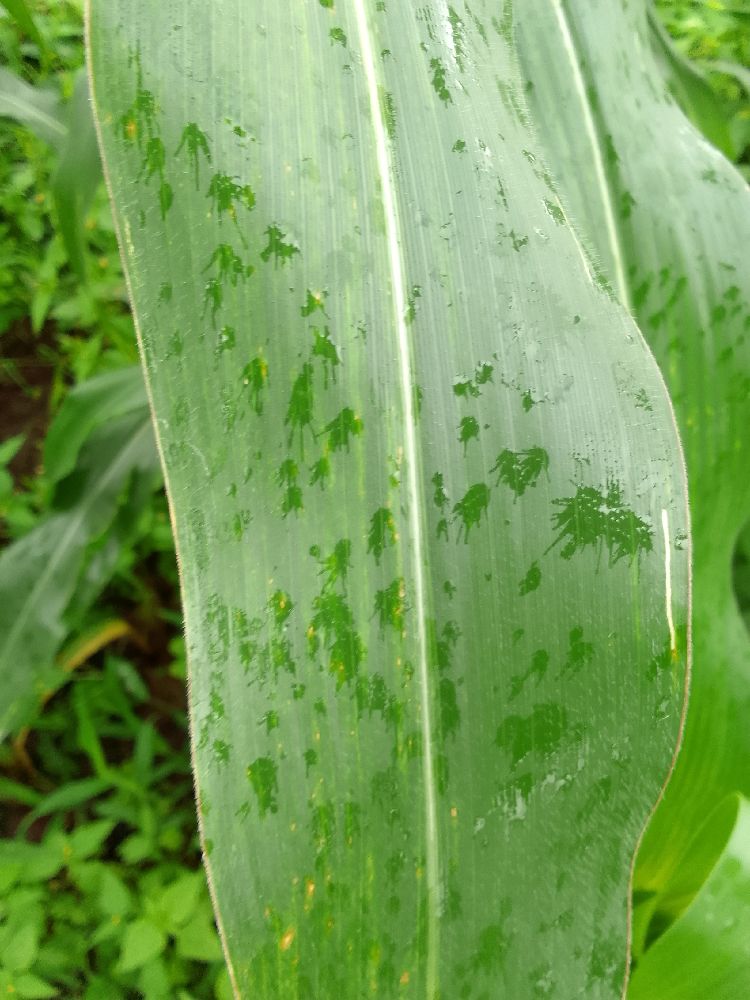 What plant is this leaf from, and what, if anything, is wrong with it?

maize, healthy
